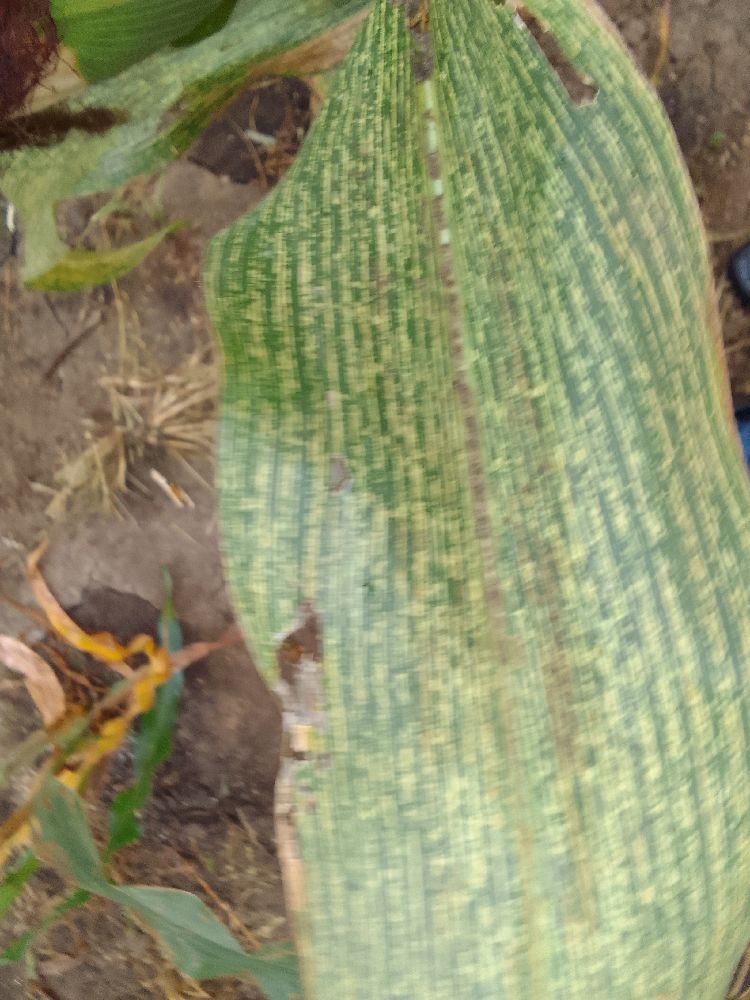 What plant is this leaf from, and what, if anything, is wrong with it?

maize, maize streak virus
